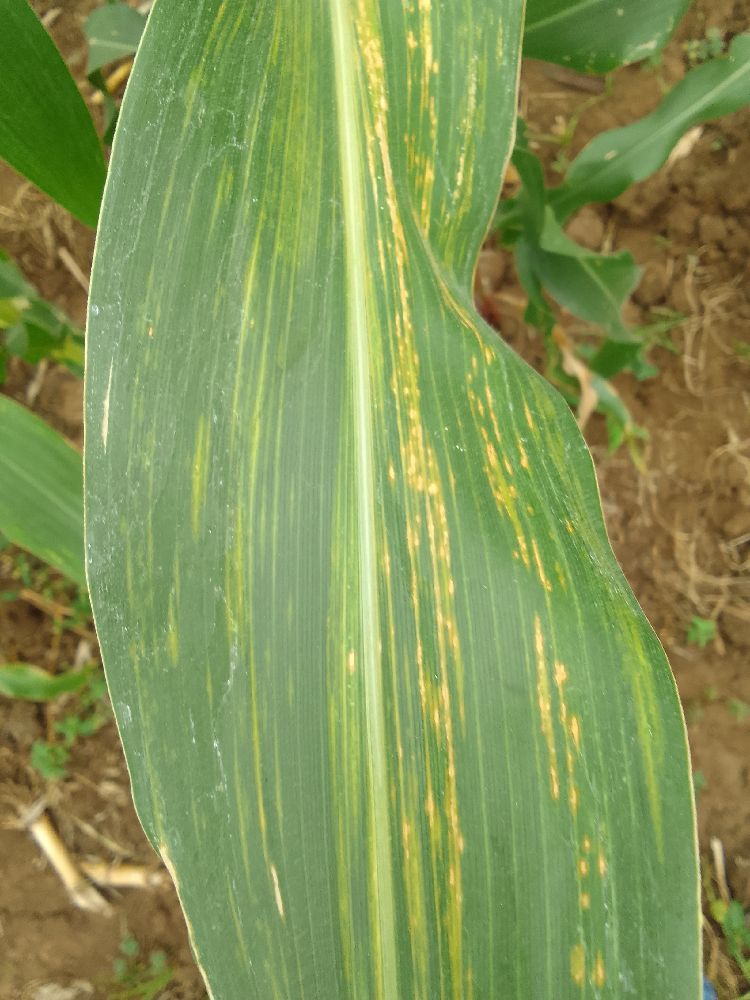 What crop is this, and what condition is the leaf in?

maize, maize lethal necrosis
